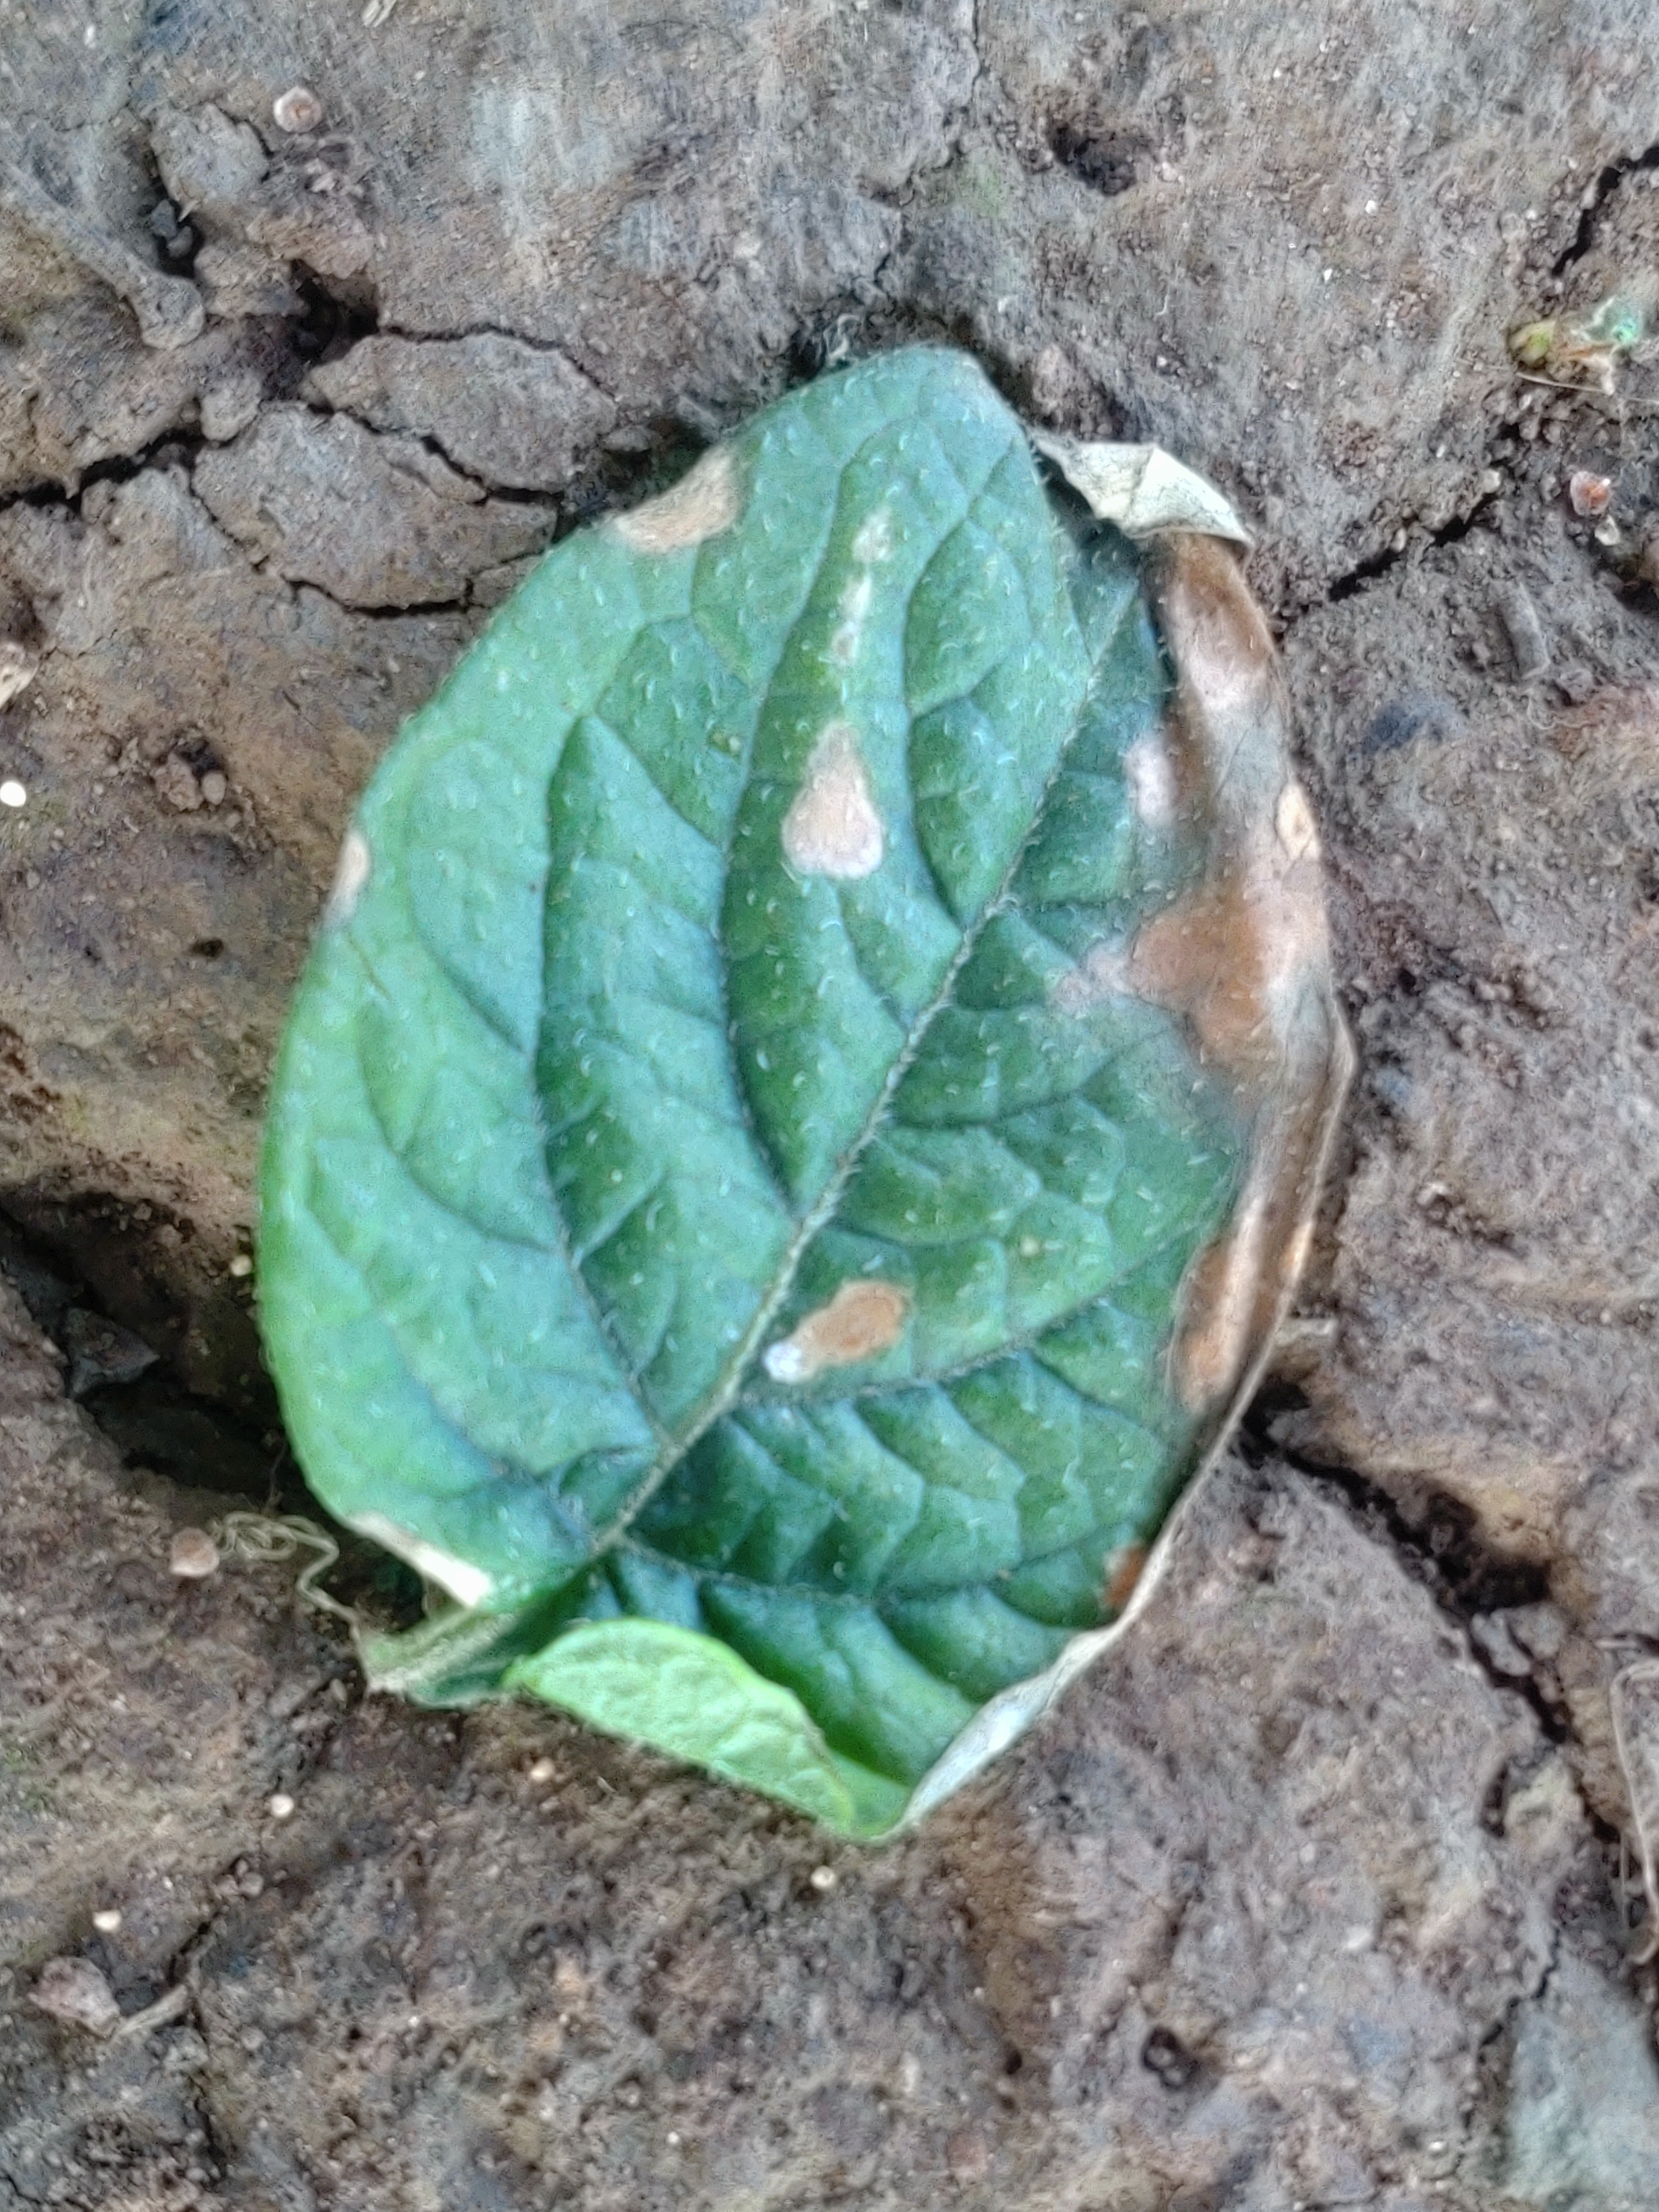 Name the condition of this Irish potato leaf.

early blight
